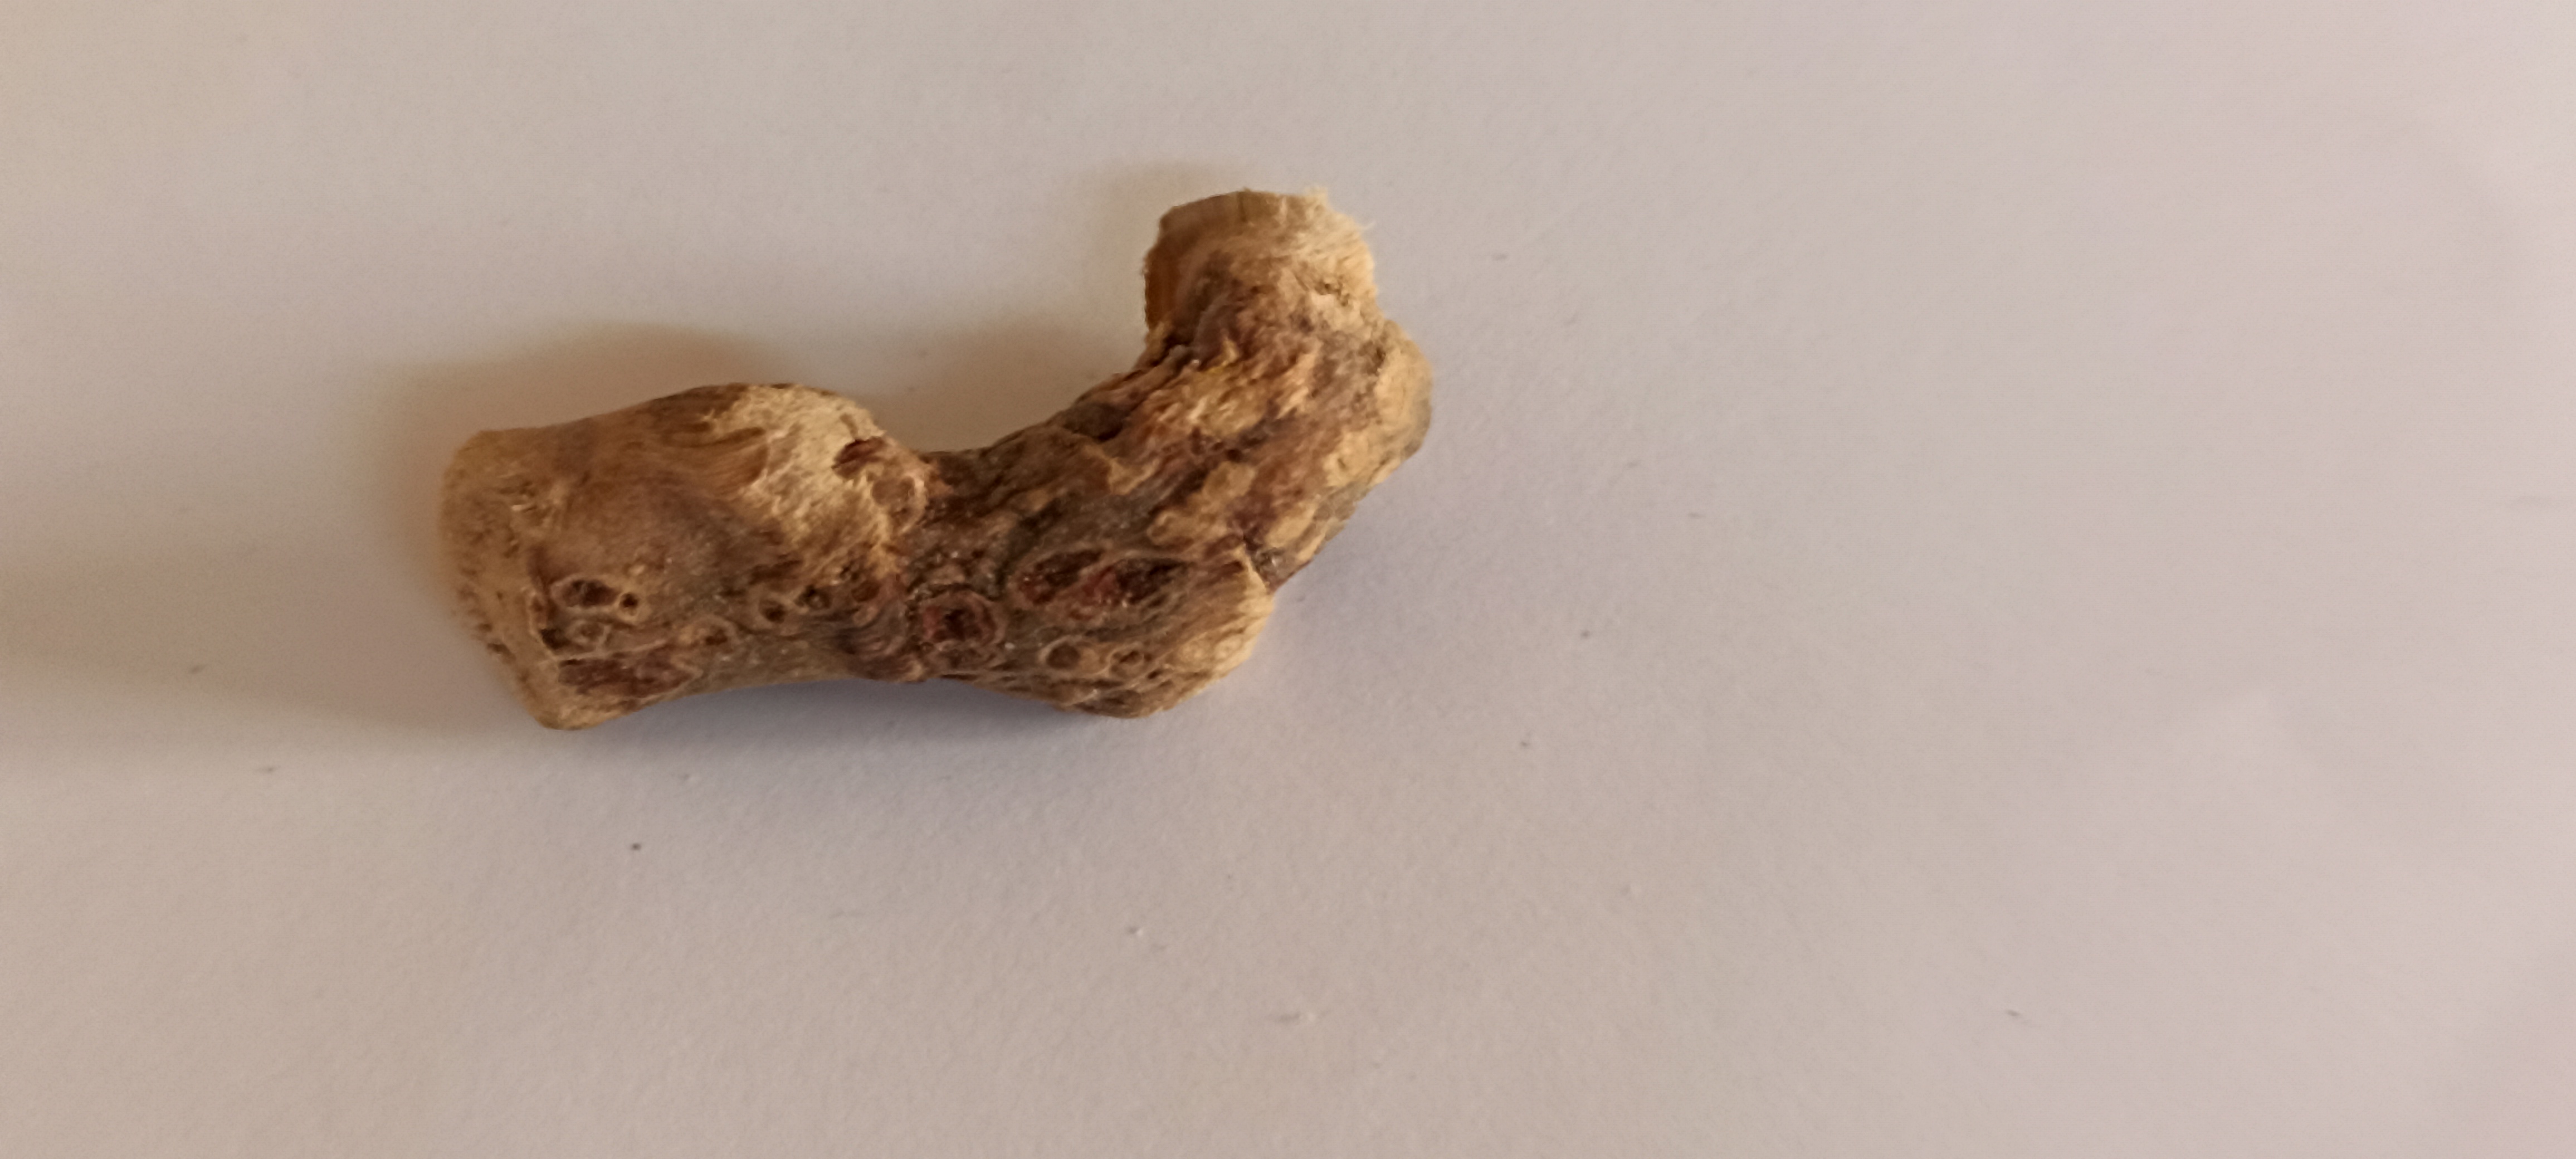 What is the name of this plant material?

vekhand
